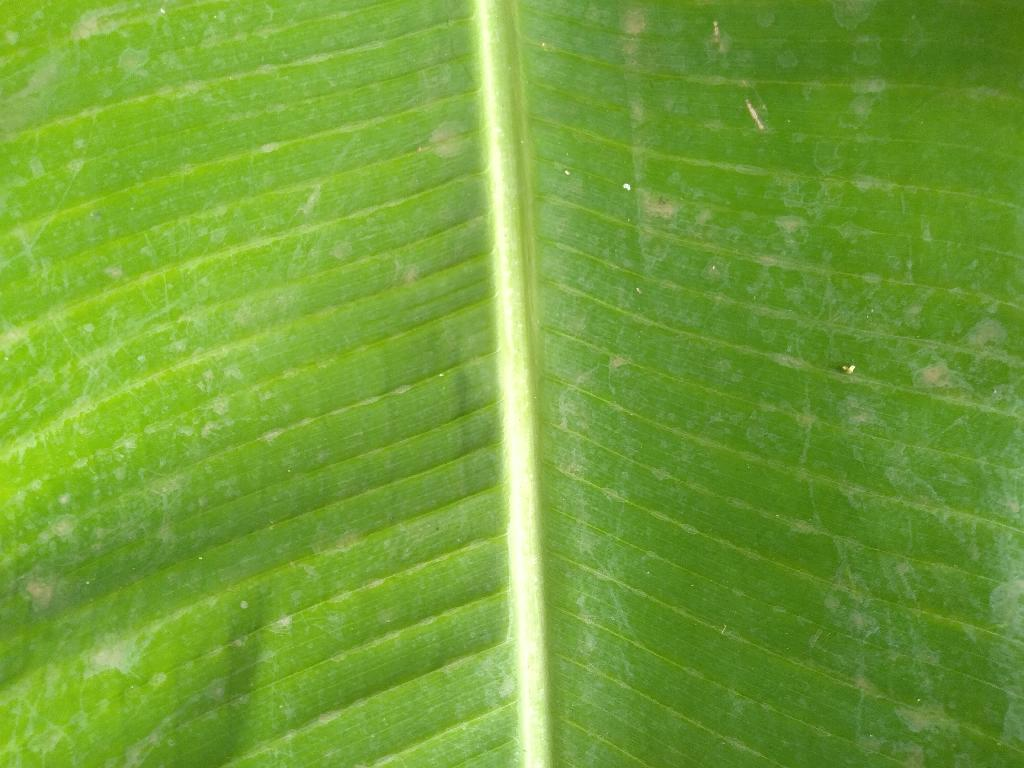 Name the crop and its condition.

banana, healthy
